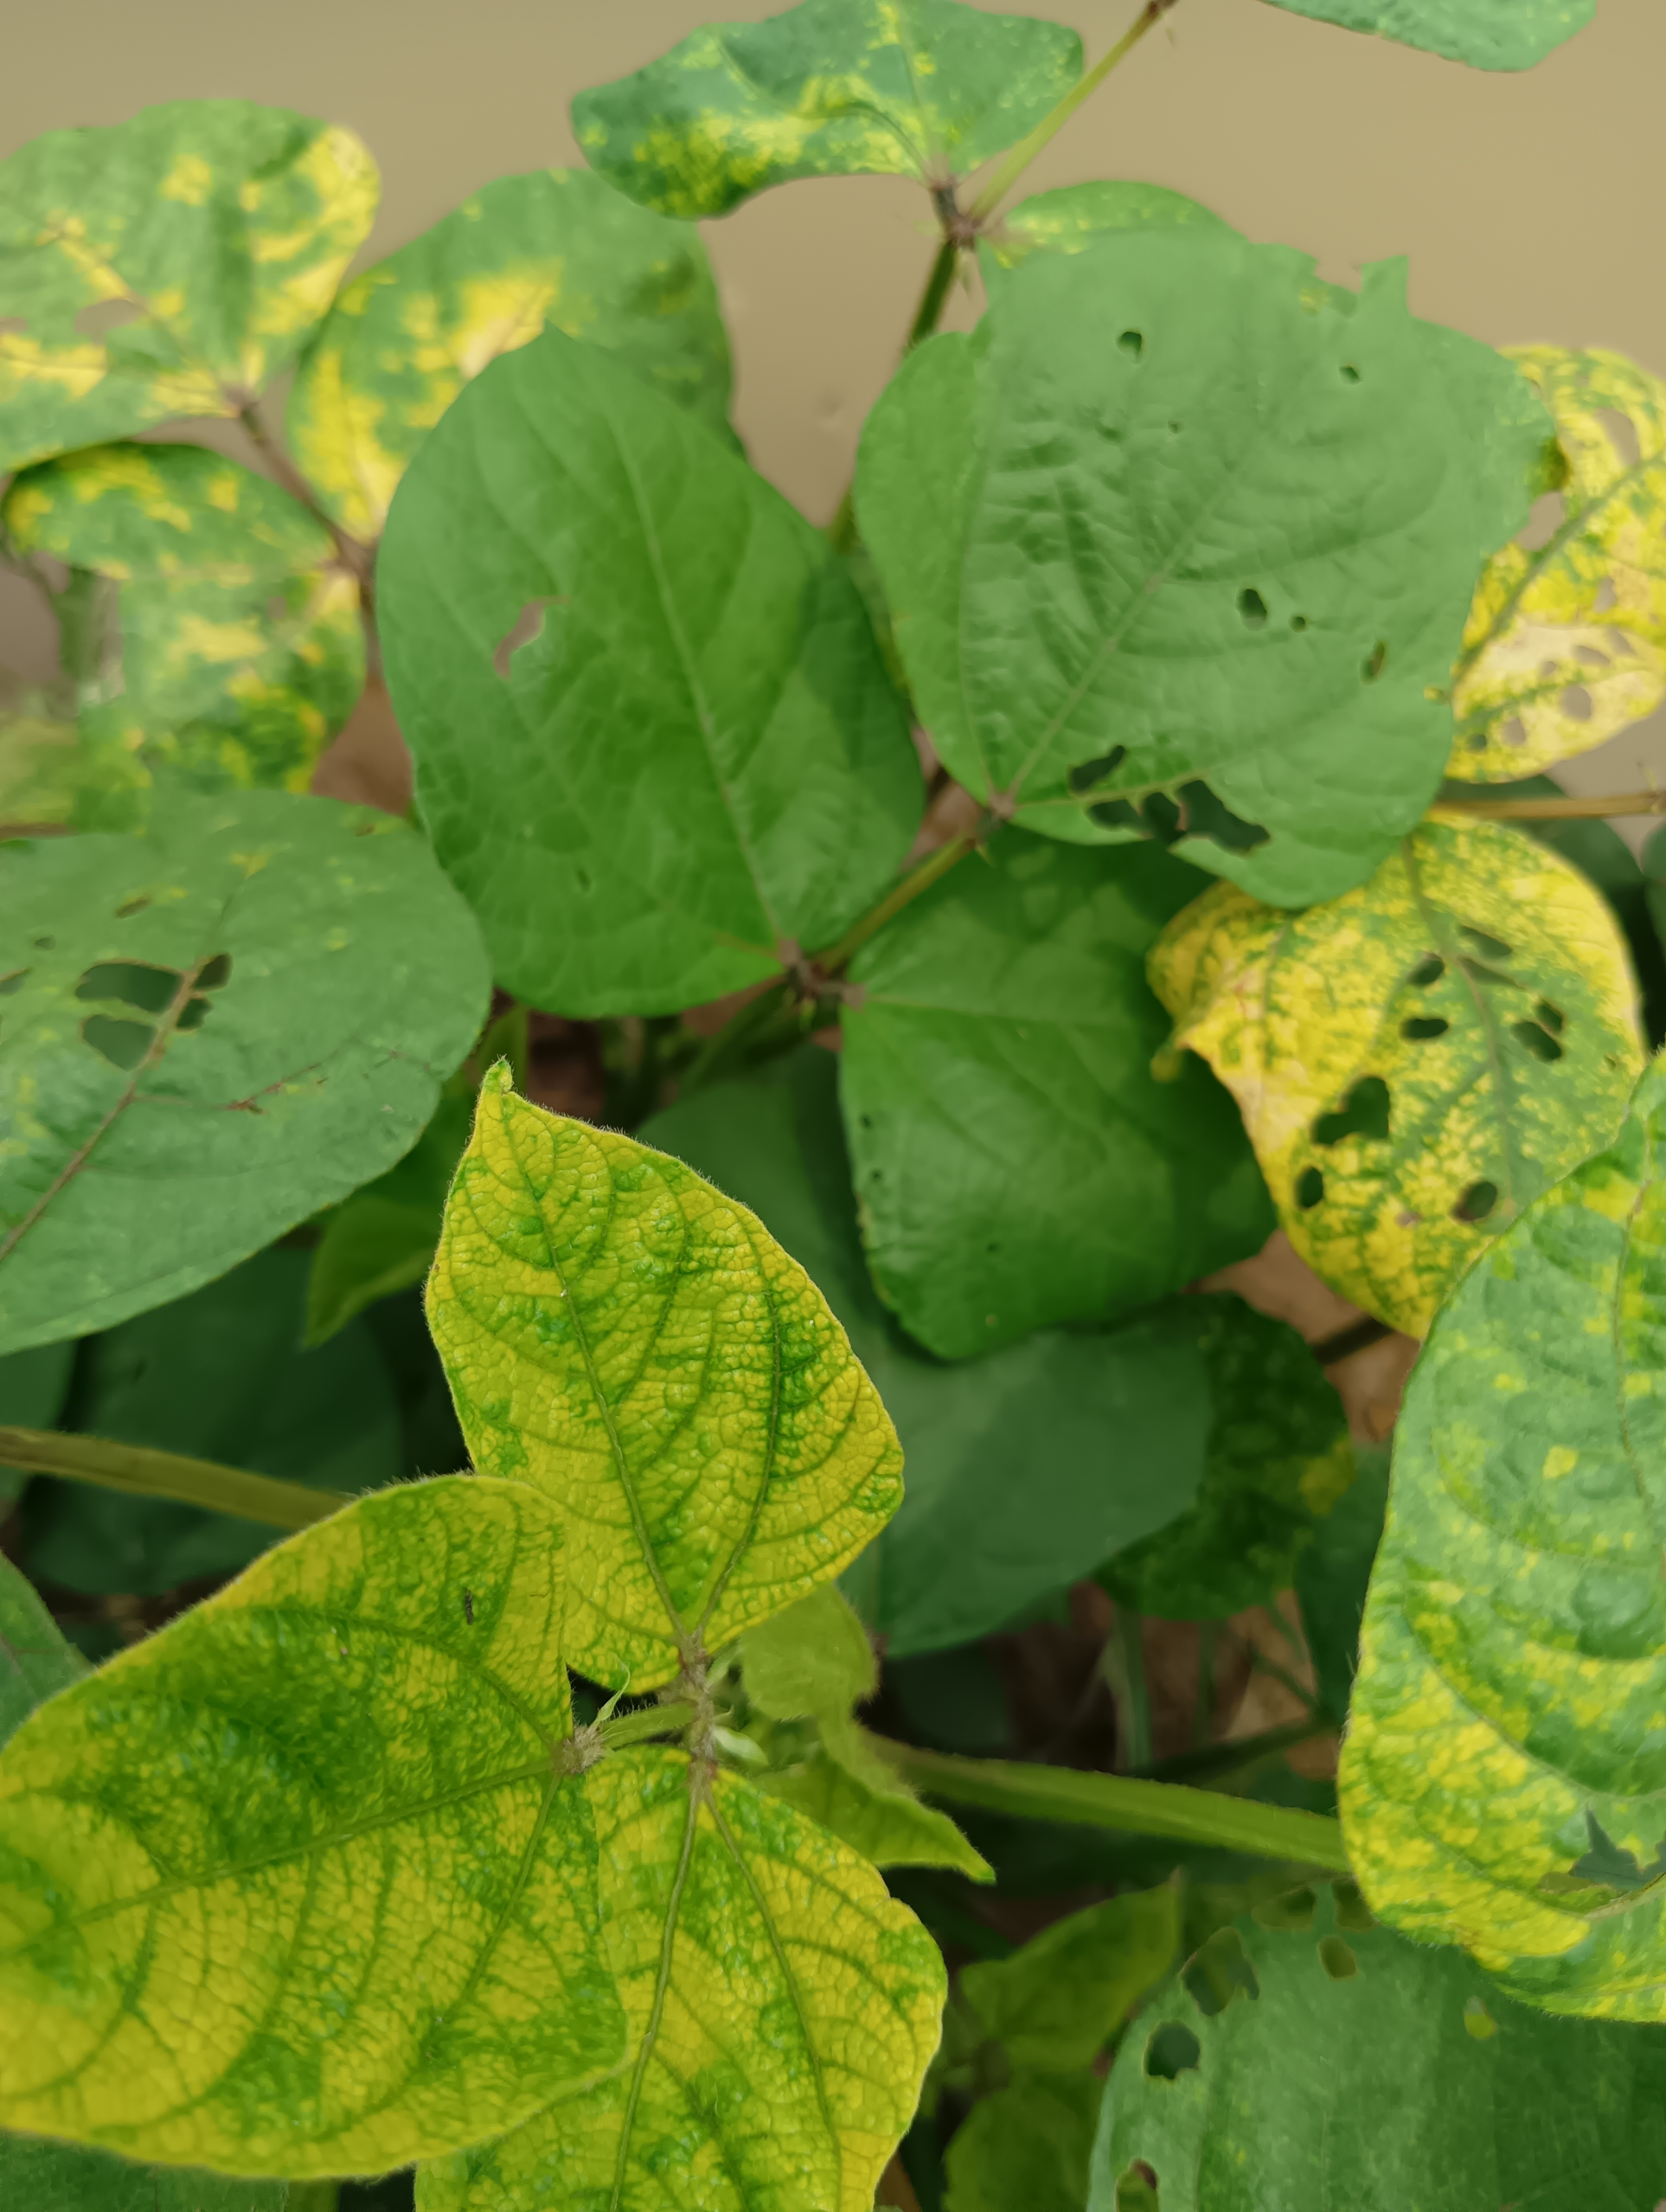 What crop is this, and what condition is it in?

mungbean, yellow mosaic
